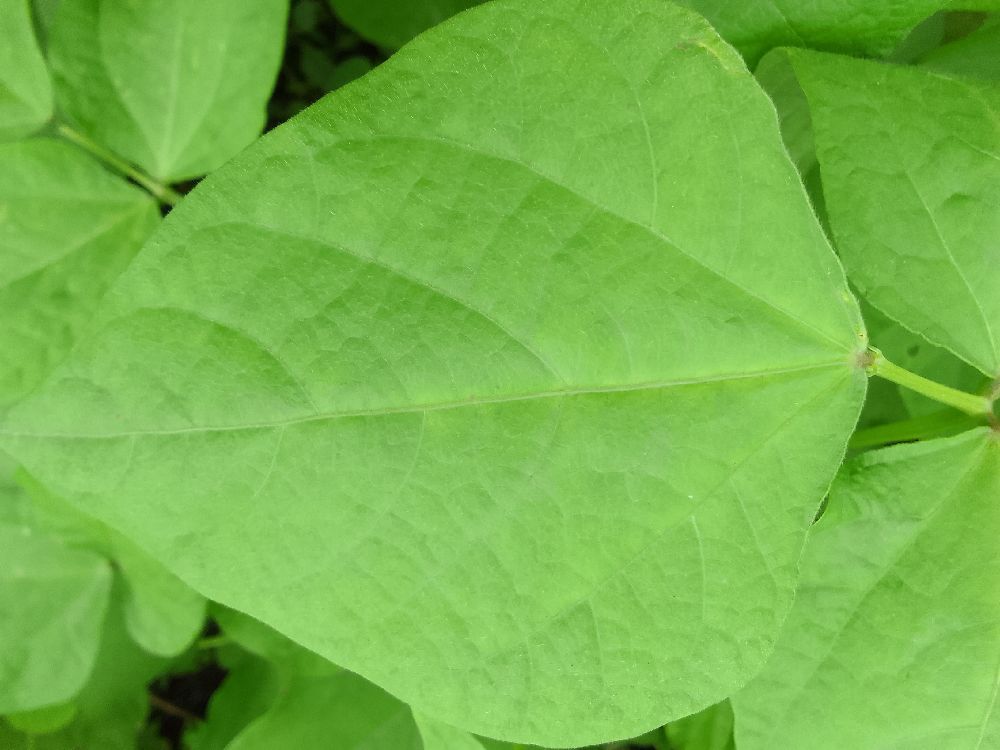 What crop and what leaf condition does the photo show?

common bean, healthy
